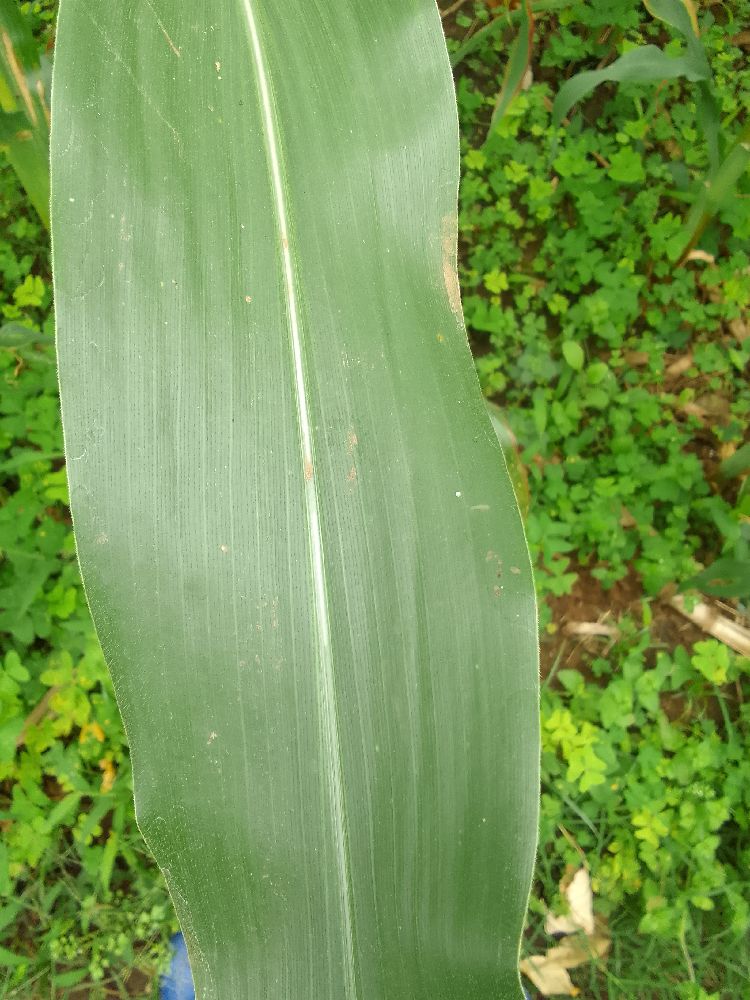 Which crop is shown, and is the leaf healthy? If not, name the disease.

maize, healthy
